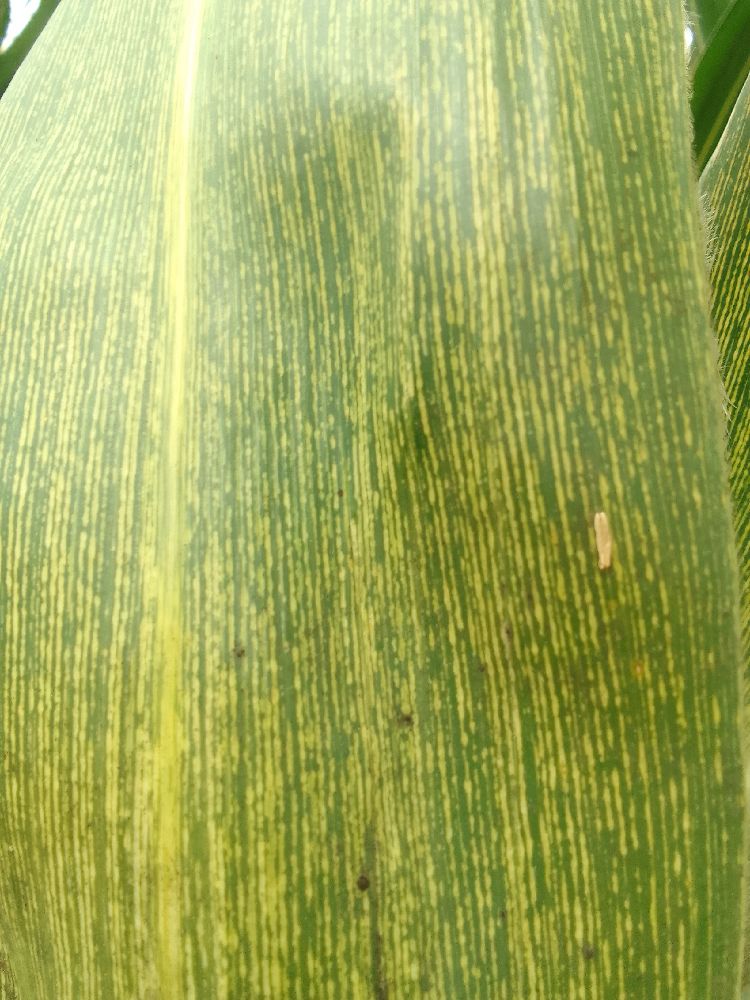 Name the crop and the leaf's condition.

maize, maize streak virus
